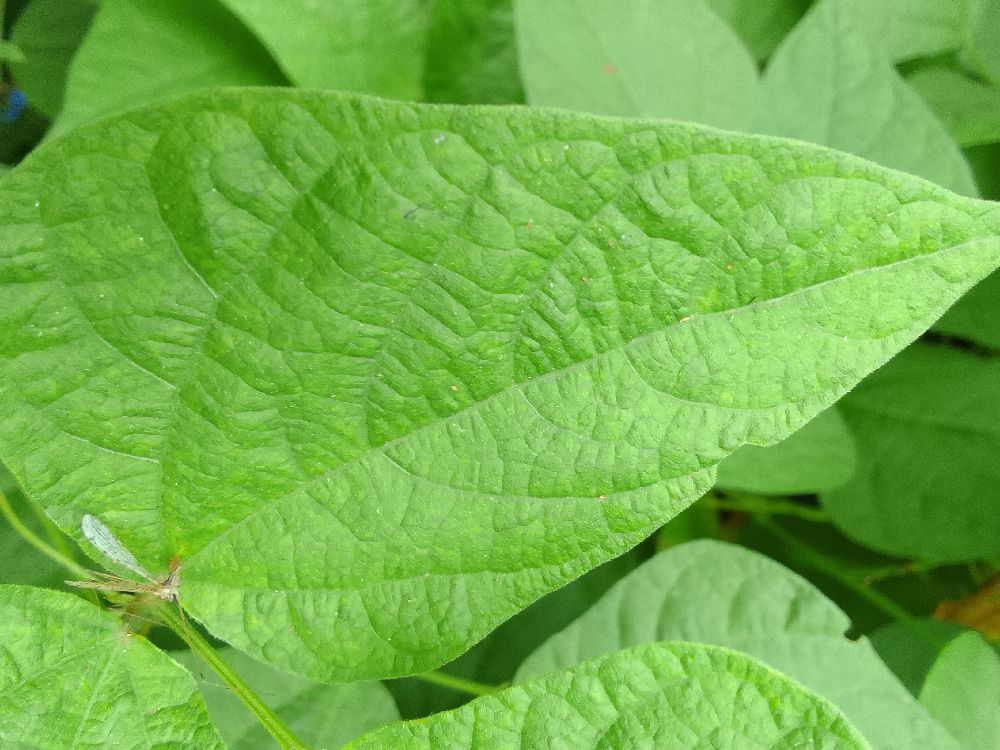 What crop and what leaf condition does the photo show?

common bean, healthy
